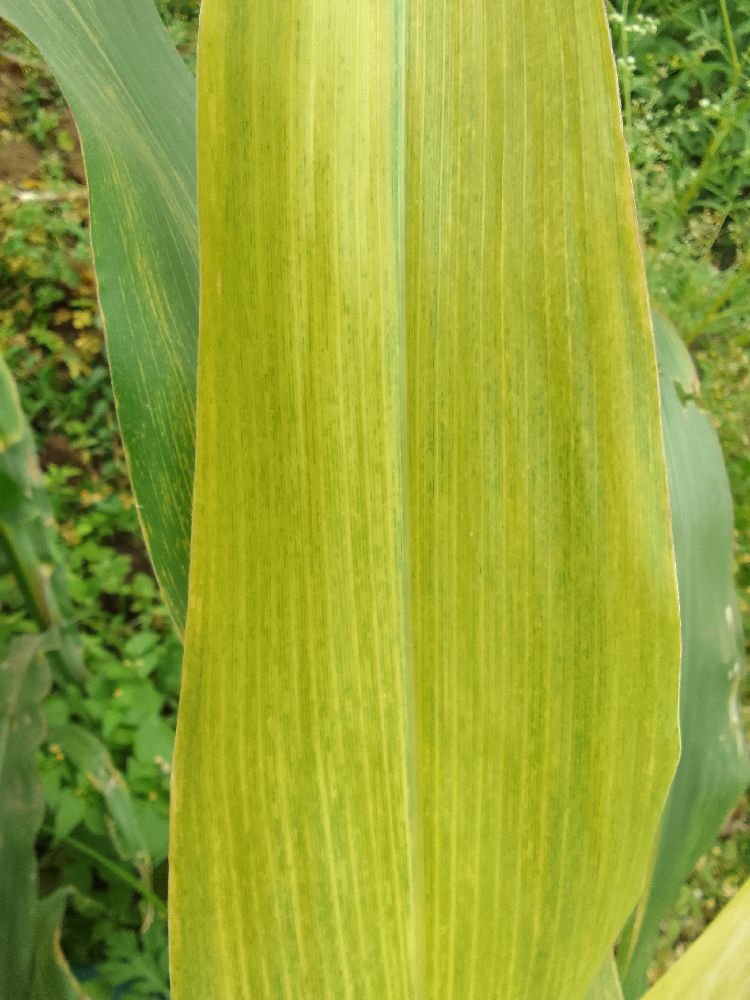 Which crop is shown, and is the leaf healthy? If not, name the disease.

maize, maize lethal necrosis
